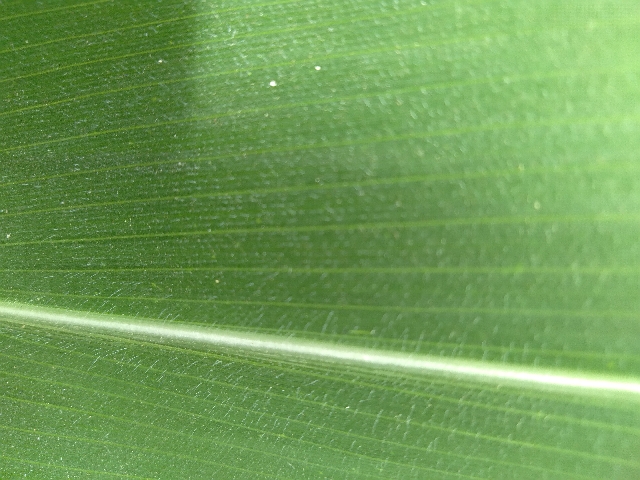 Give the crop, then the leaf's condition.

maize, healthy
